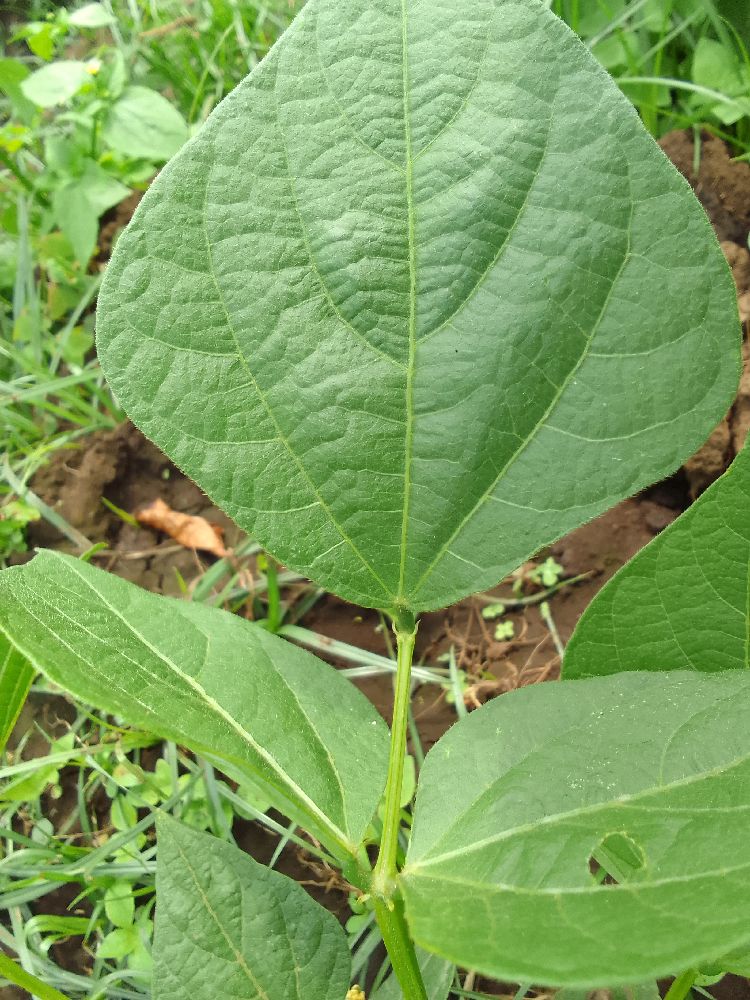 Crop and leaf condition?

common bean, healthy
